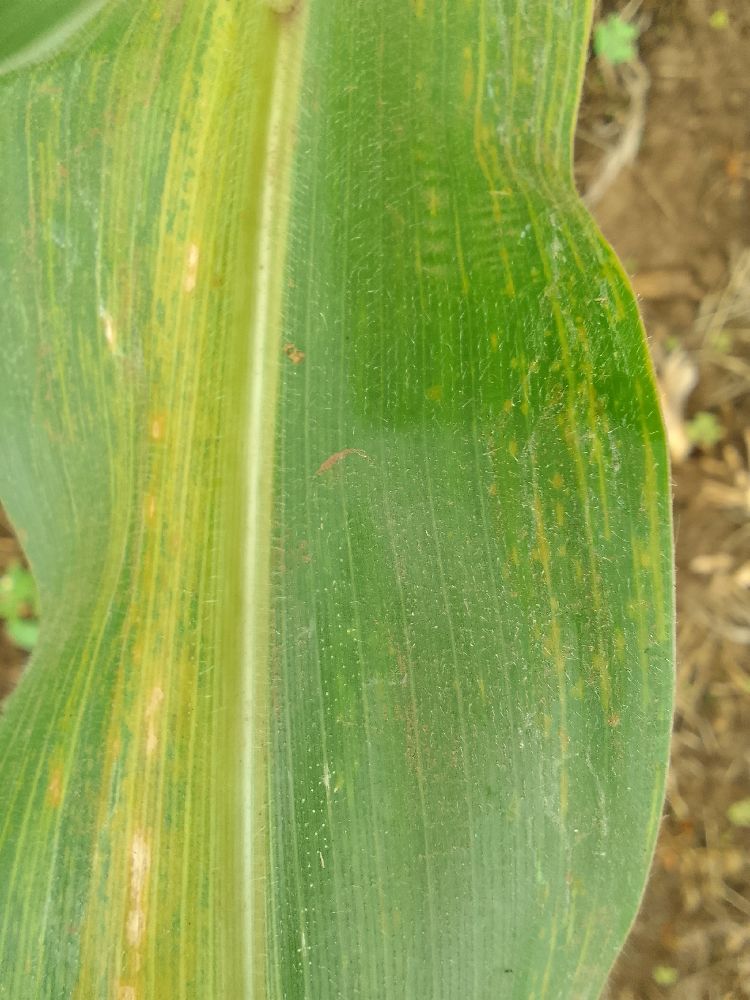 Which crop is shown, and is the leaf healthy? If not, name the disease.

maize, maize lethal necrosis
